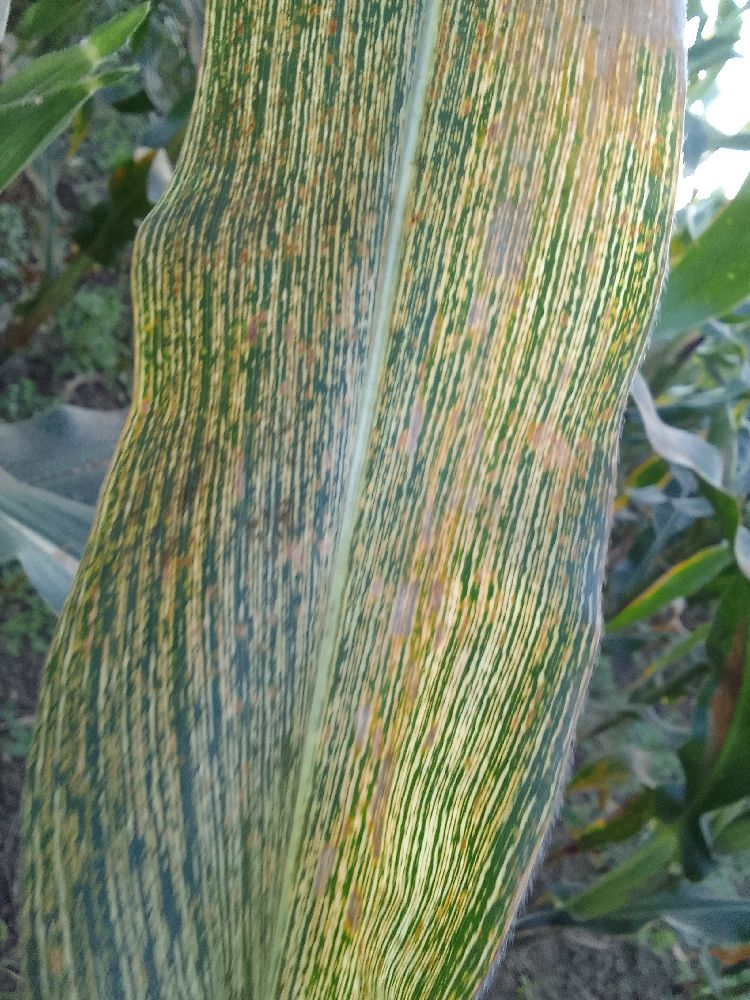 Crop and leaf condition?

maize, maize streak virus
